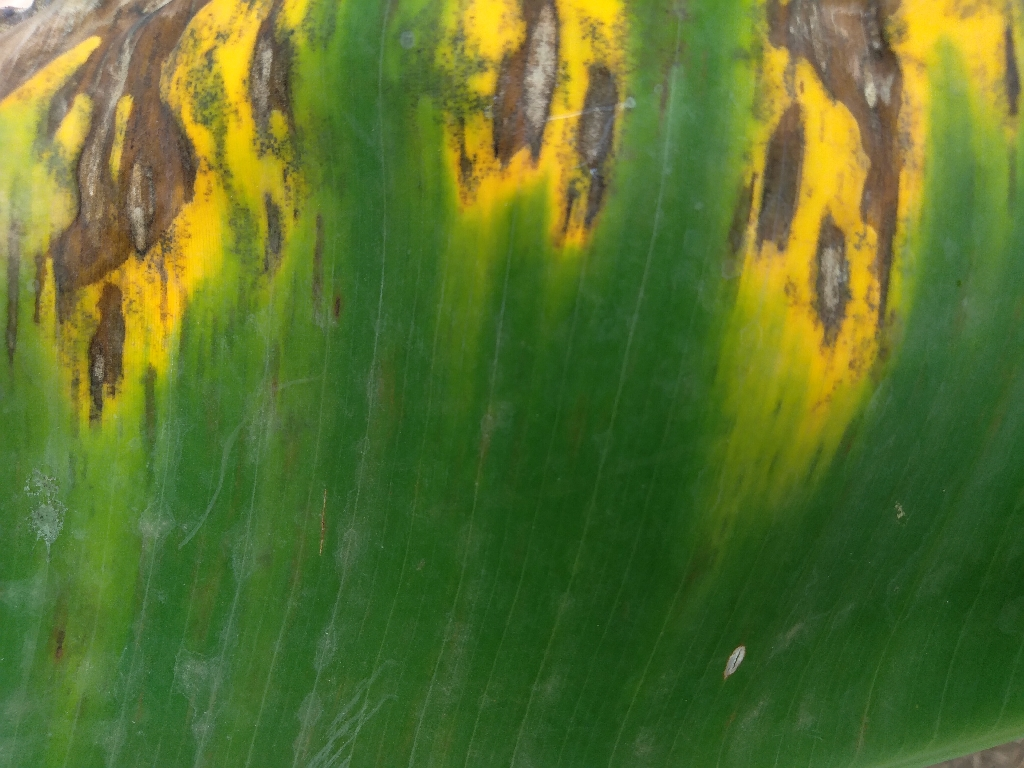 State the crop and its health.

banana, black sigatoka
